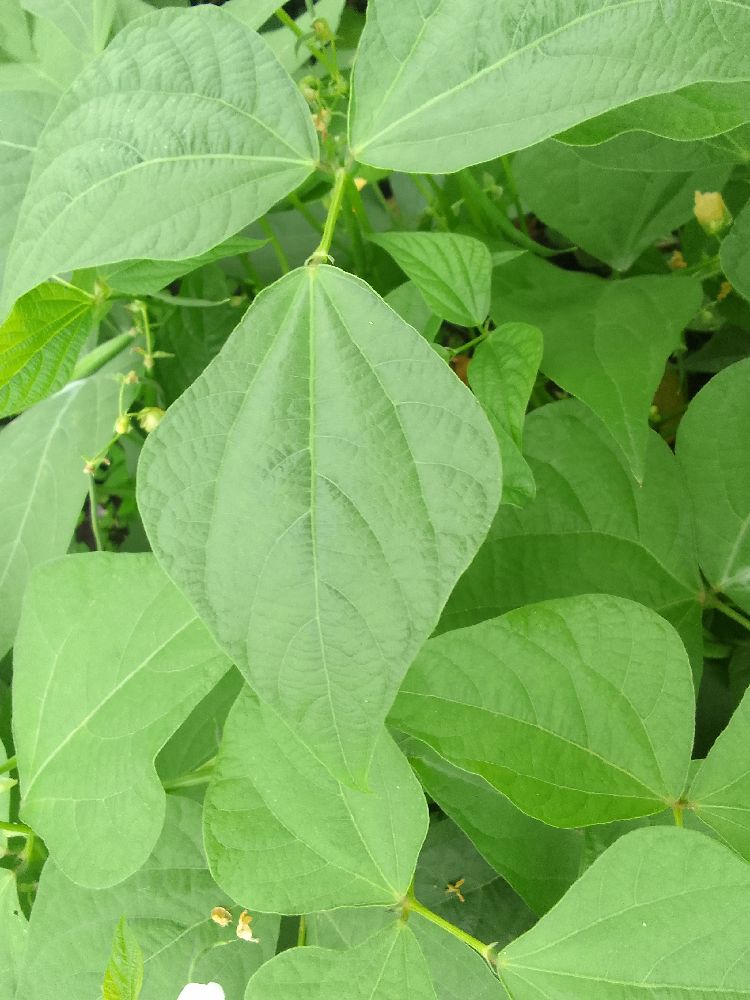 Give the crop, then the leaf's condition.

common bean, healthy
